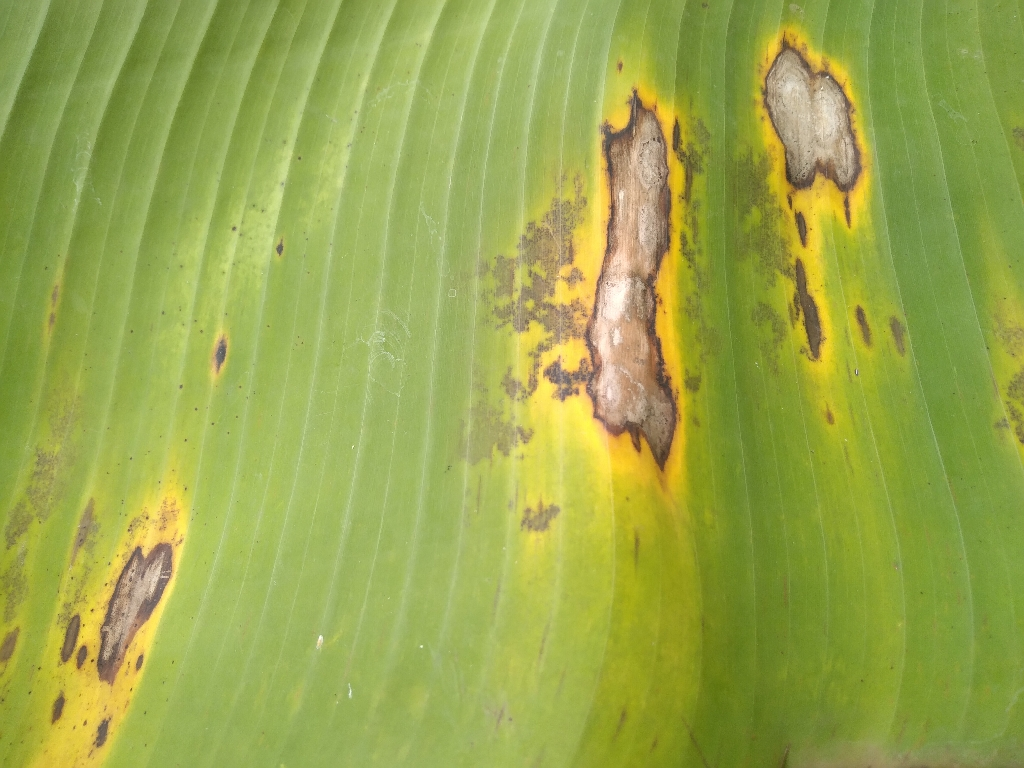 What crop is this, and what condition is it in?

banana, black sigatoka
